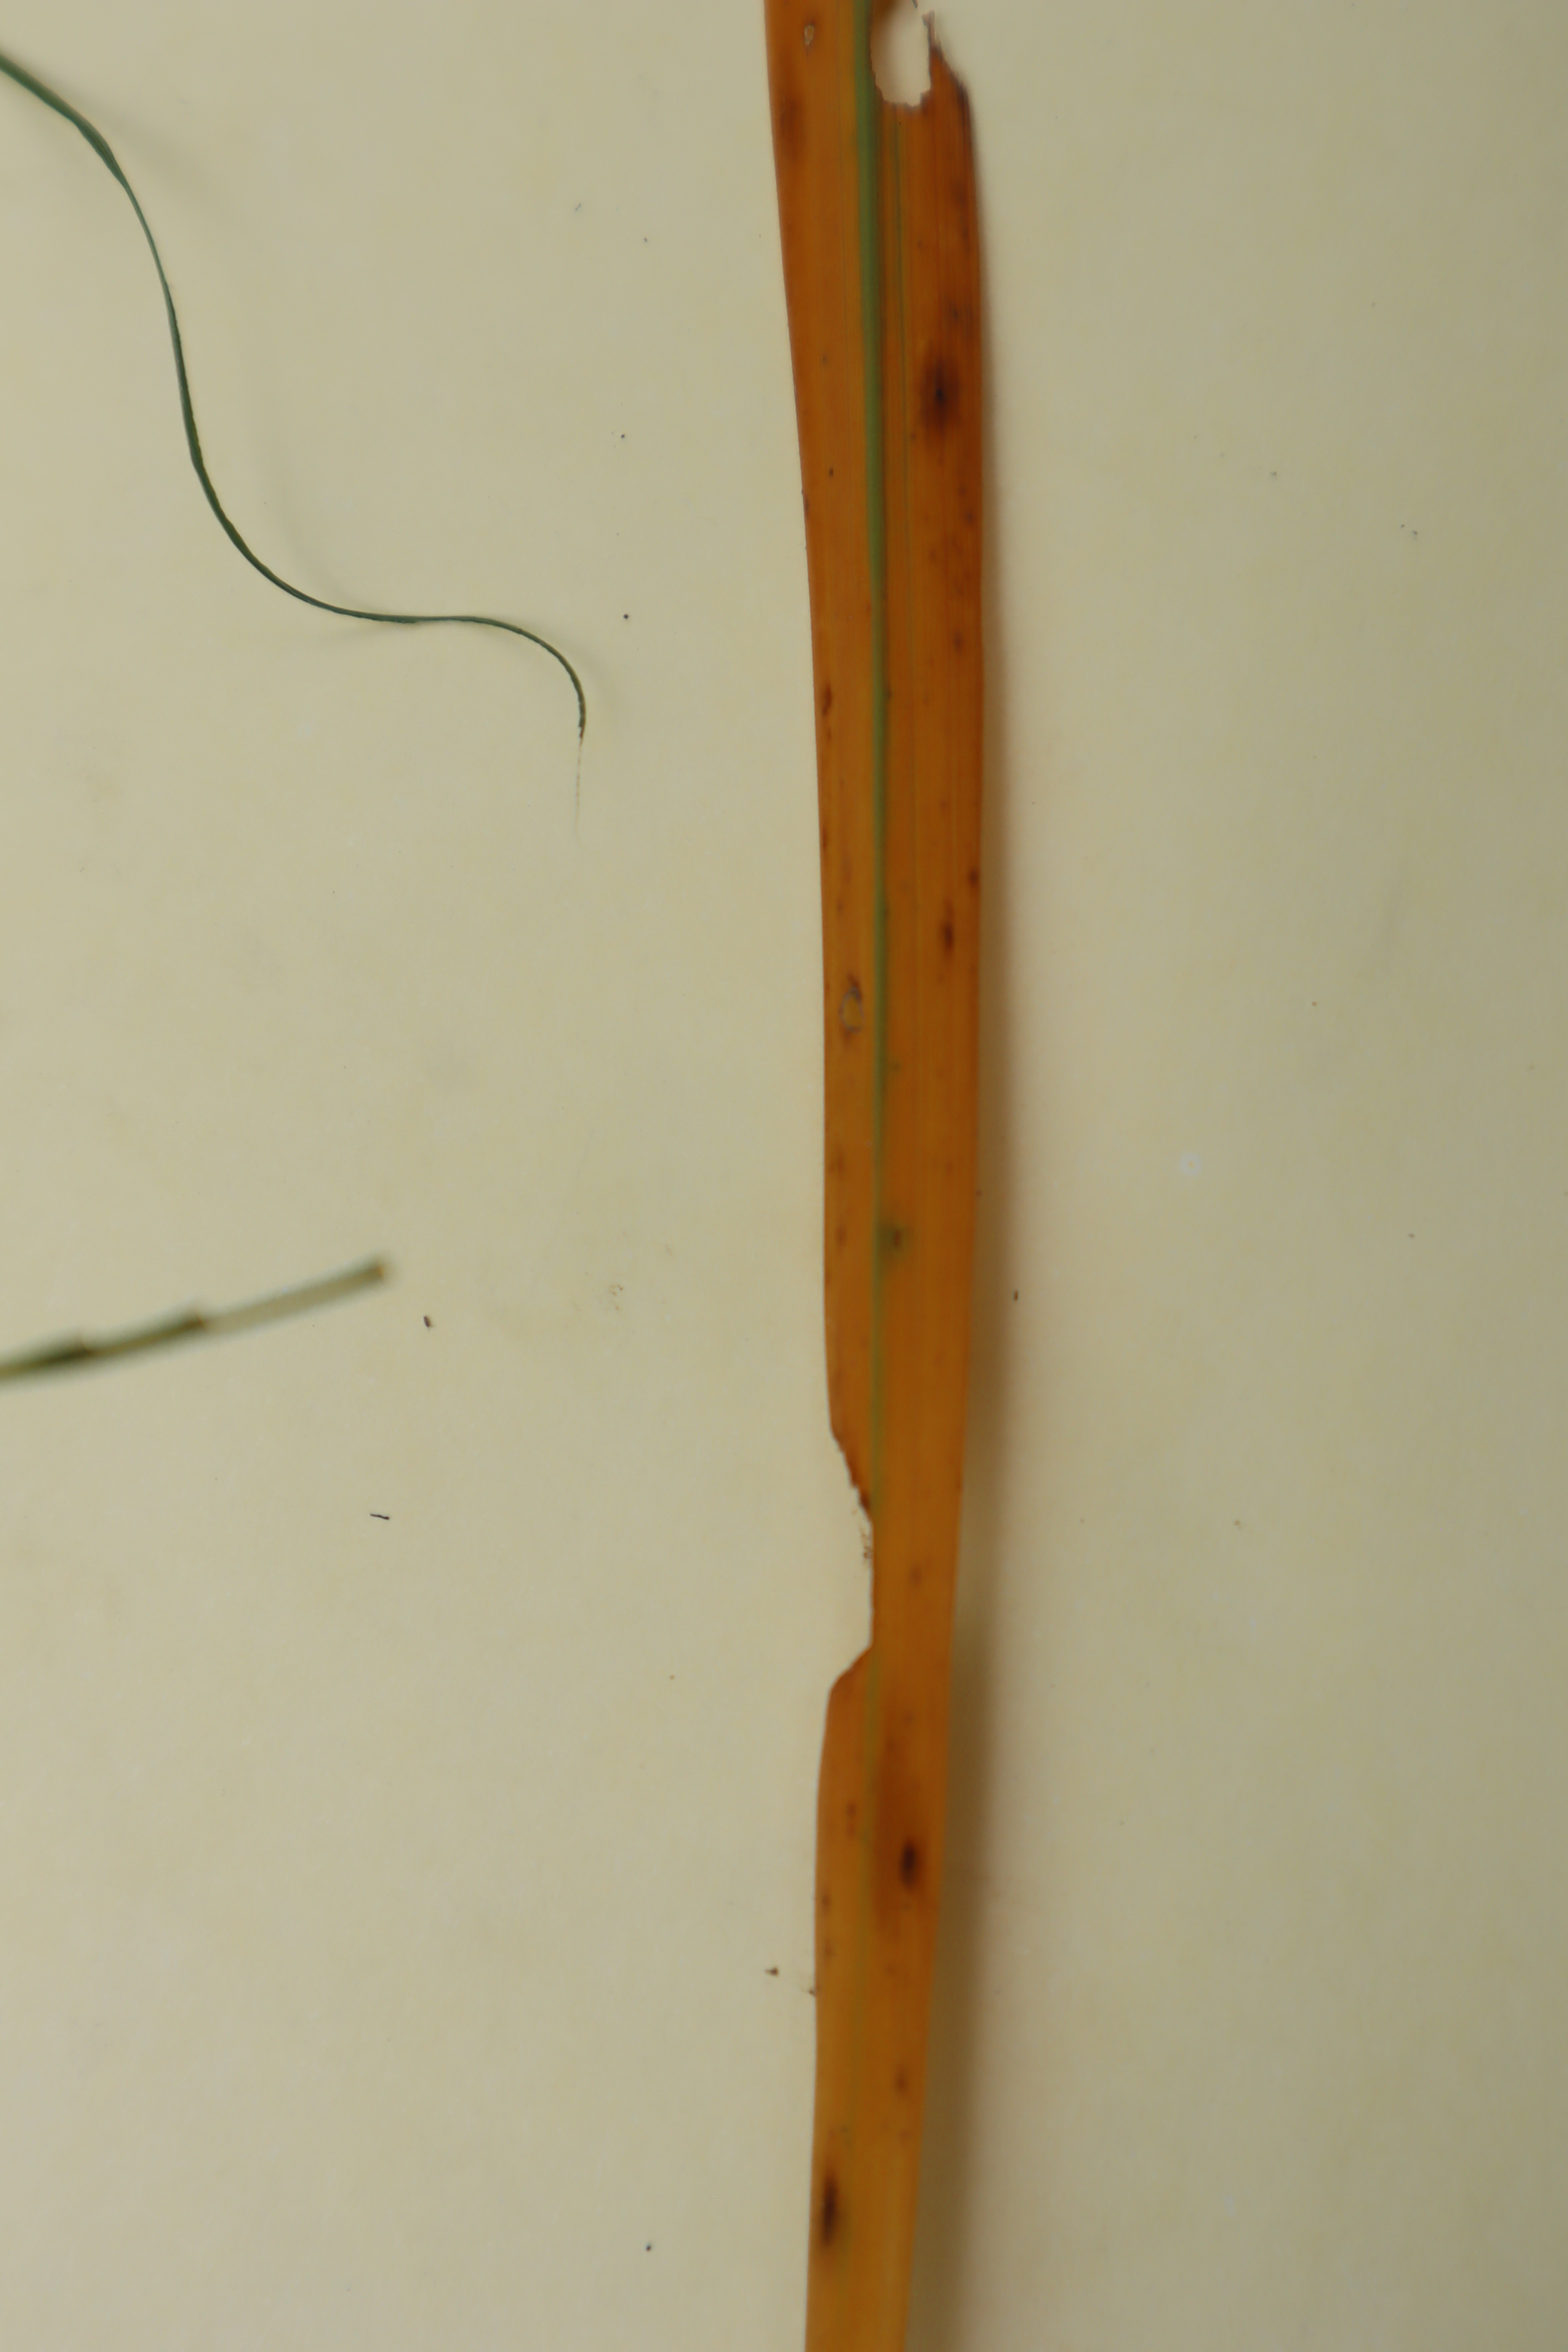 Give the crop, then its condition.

rice, tungro virus disease
